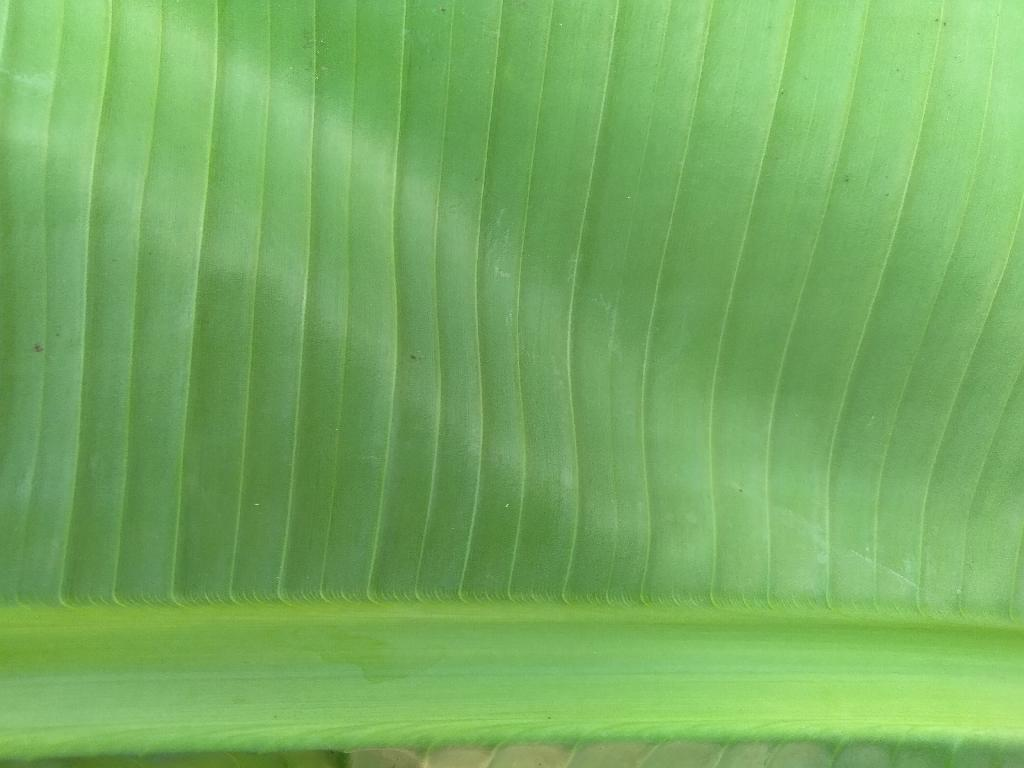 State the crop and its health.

banana, healthy
